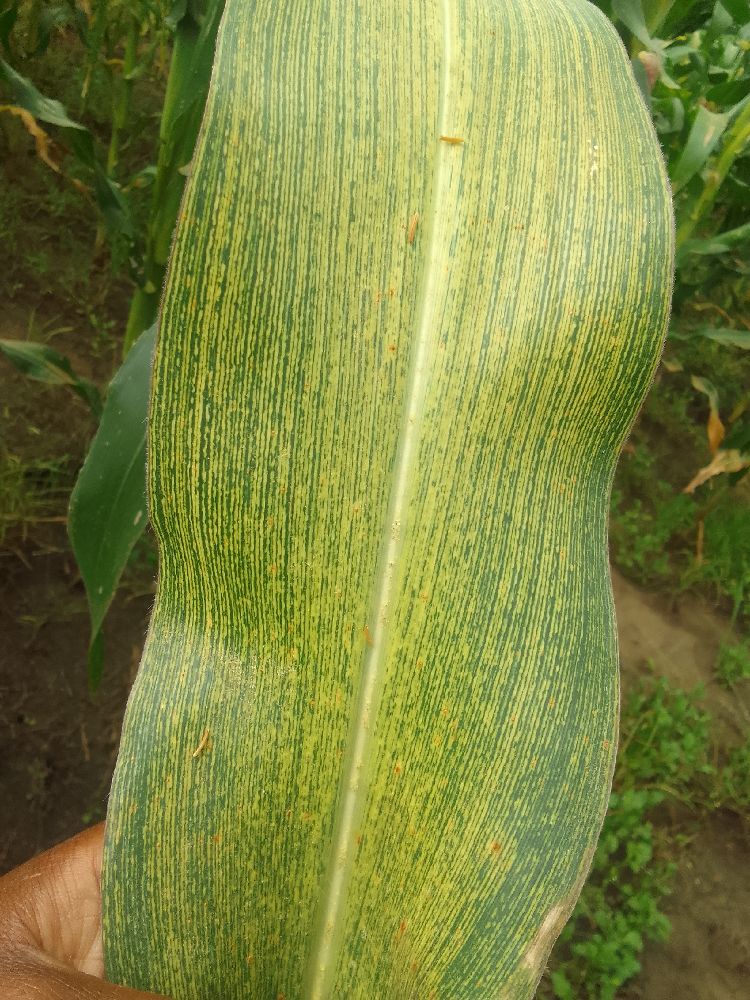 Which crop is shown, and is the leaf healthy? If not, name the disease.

maize, maize streak virus
